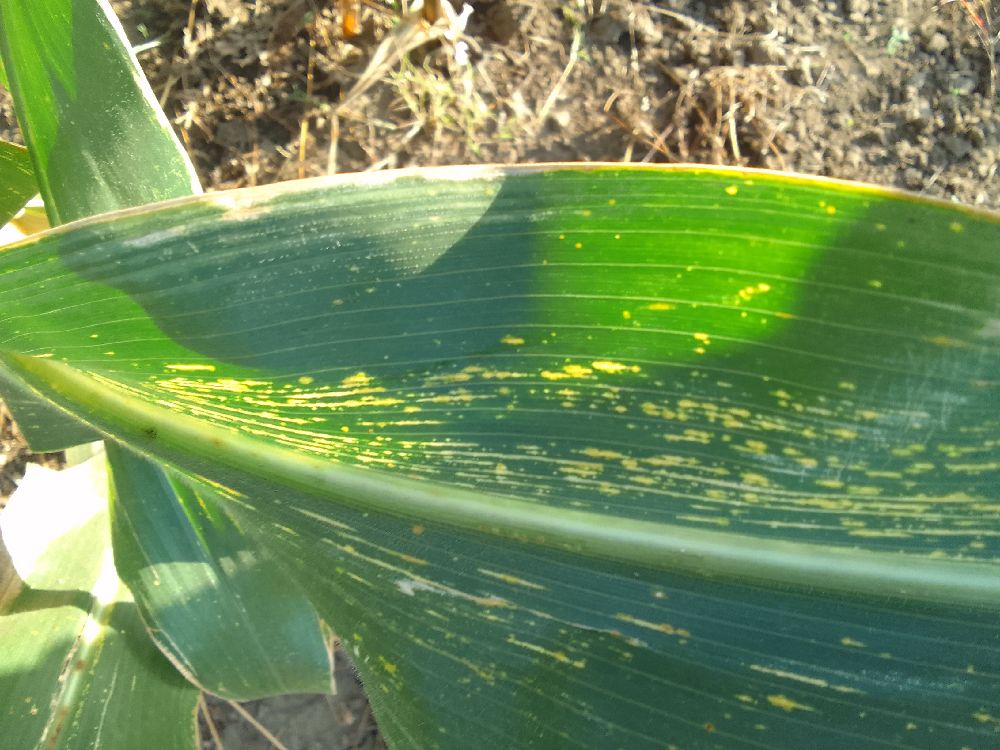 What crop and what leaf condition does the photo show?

maize, maize streak virus
